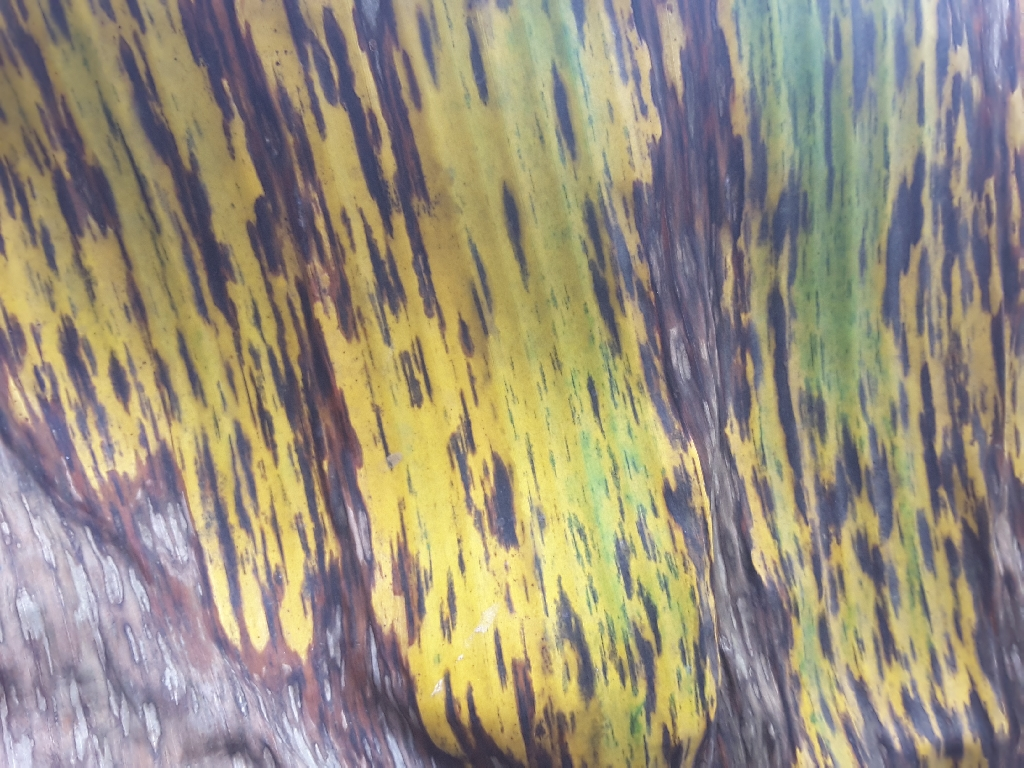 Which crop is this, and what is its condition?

banana, black sigatoka
